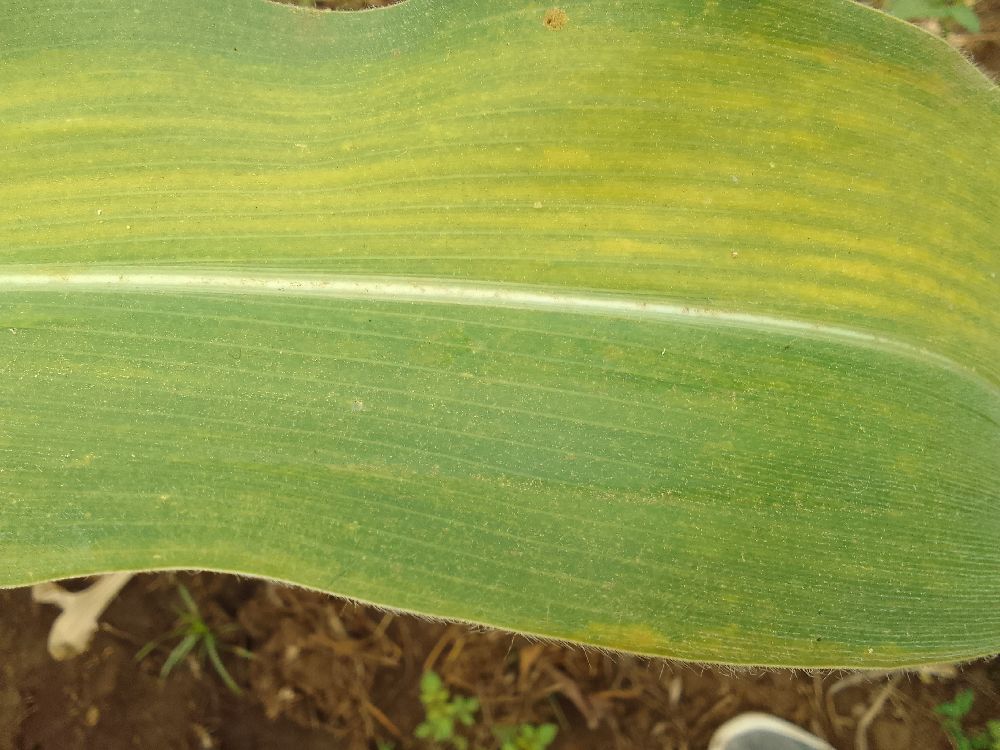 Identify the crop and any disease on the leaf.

maize, maize lethal necrosis
